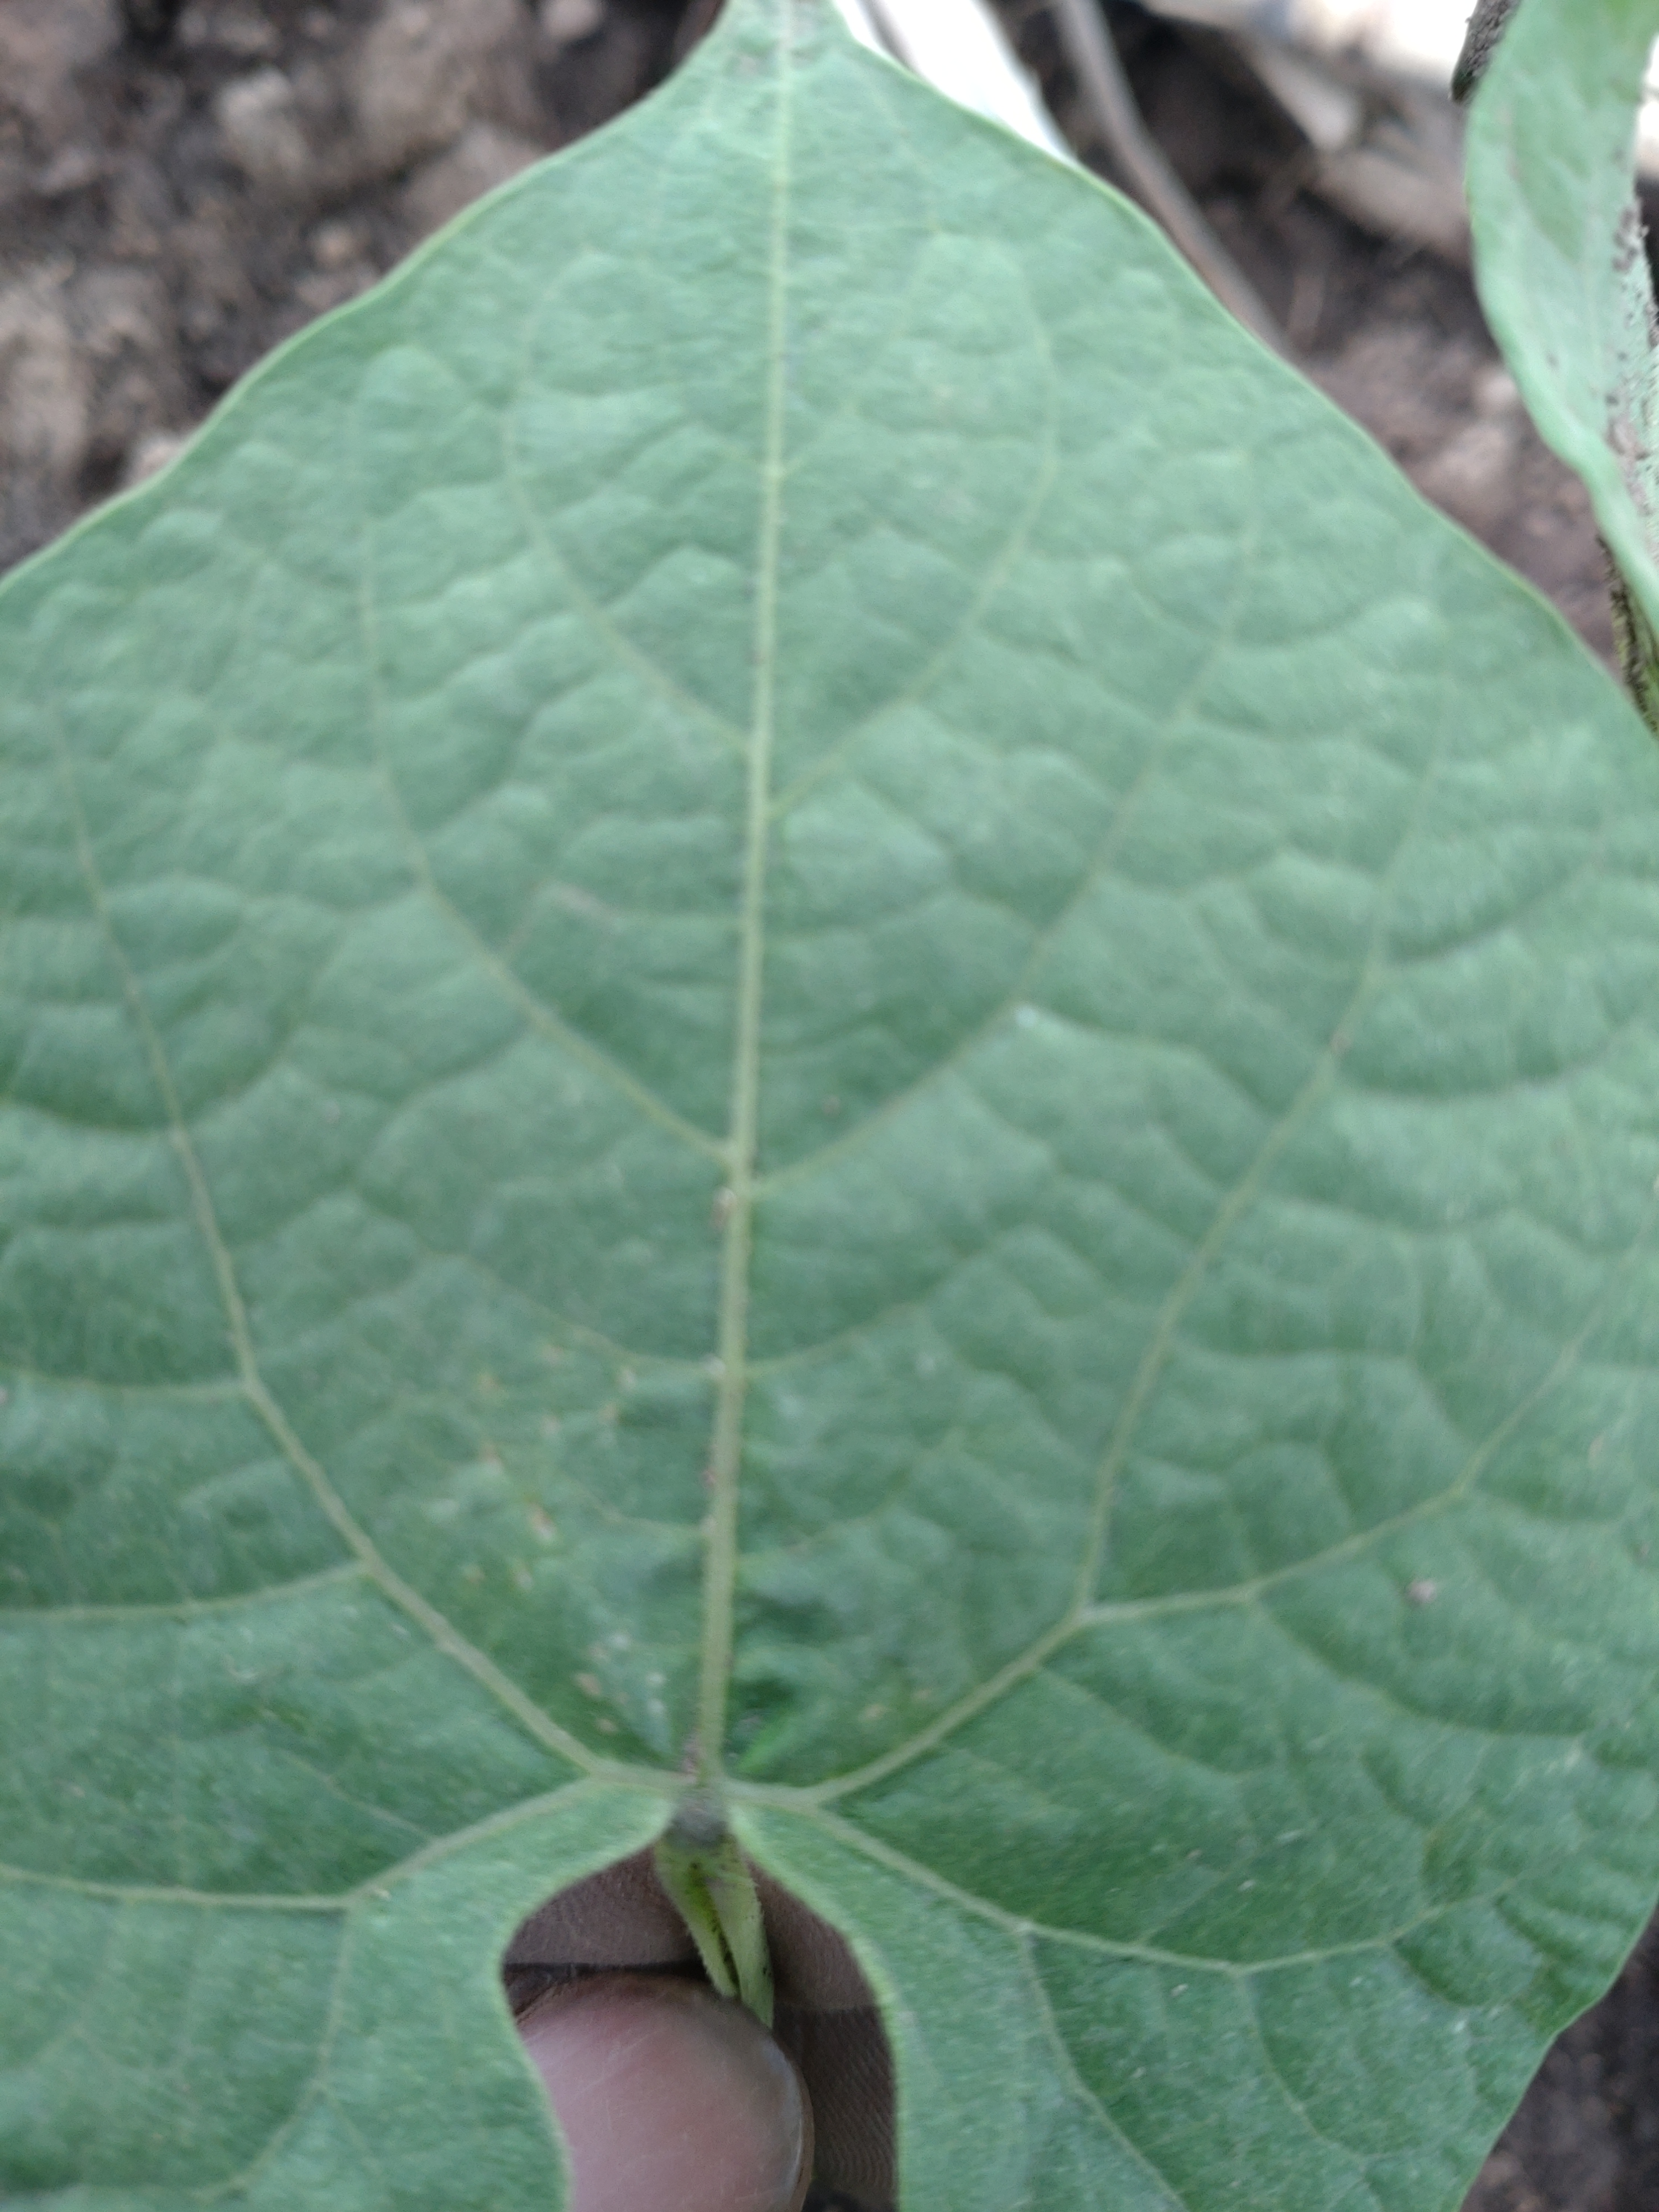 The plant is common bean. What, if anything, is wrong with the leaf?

healthy
